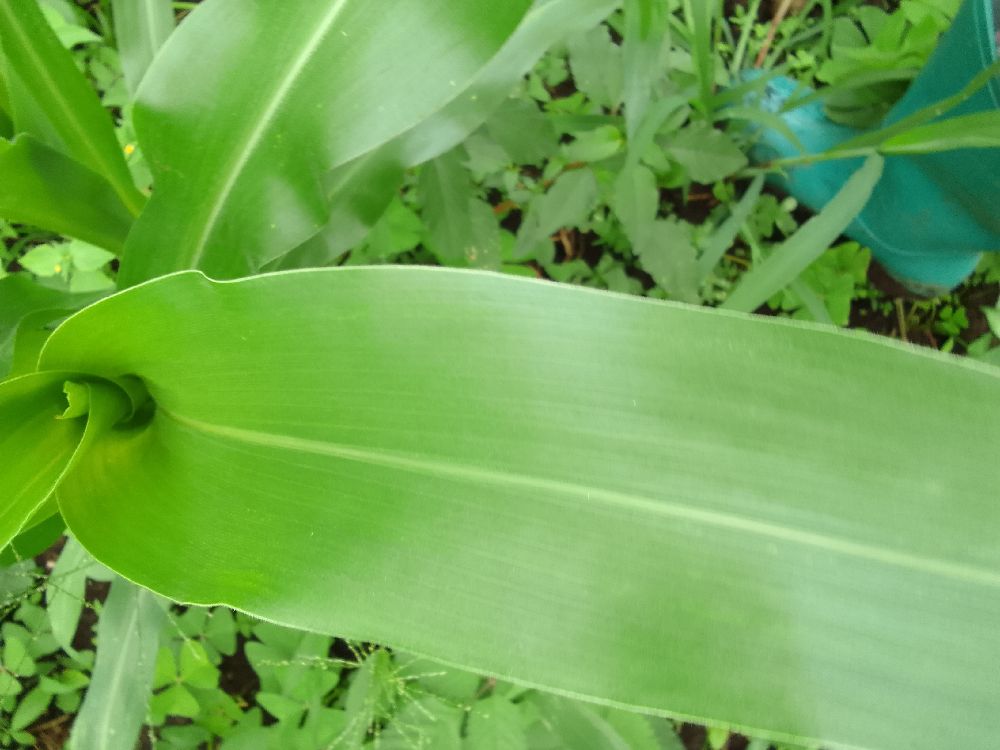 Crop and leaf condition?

maize, healthy
